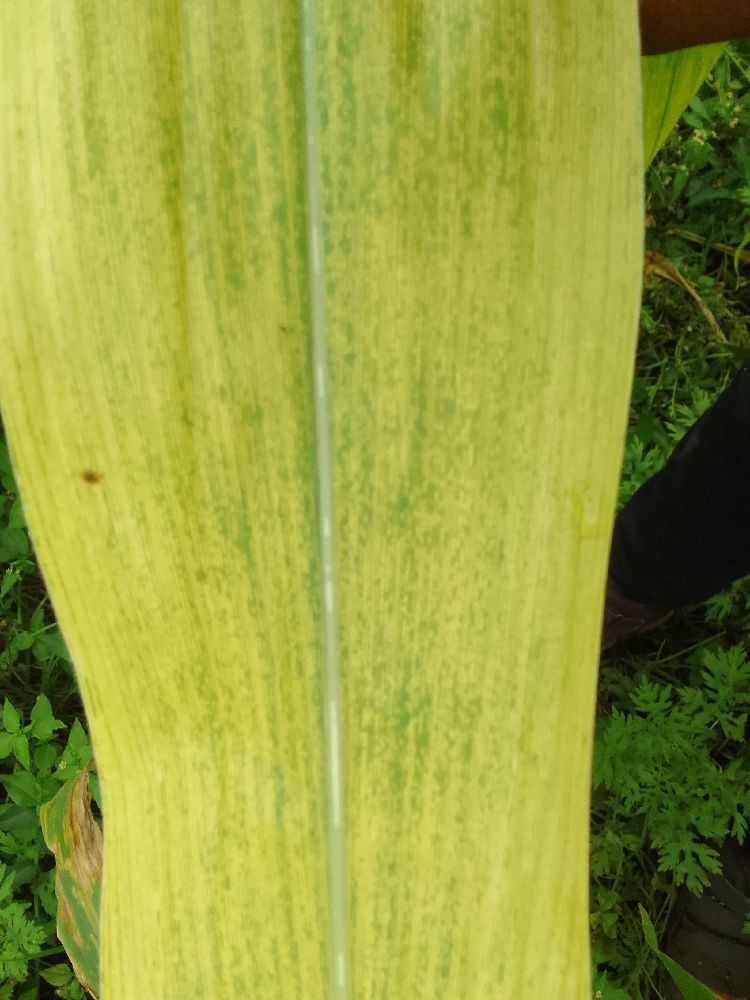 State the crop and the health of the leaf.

maize, maize lethal necrosis
